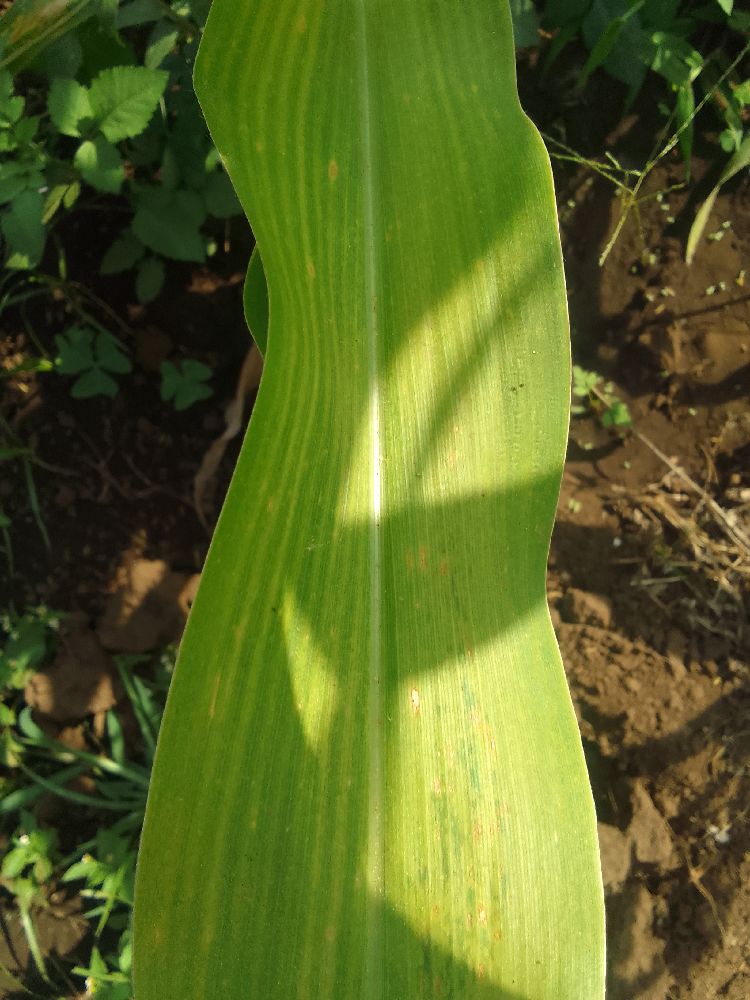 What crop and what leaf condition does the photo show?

maize, maize lethal necrosis
